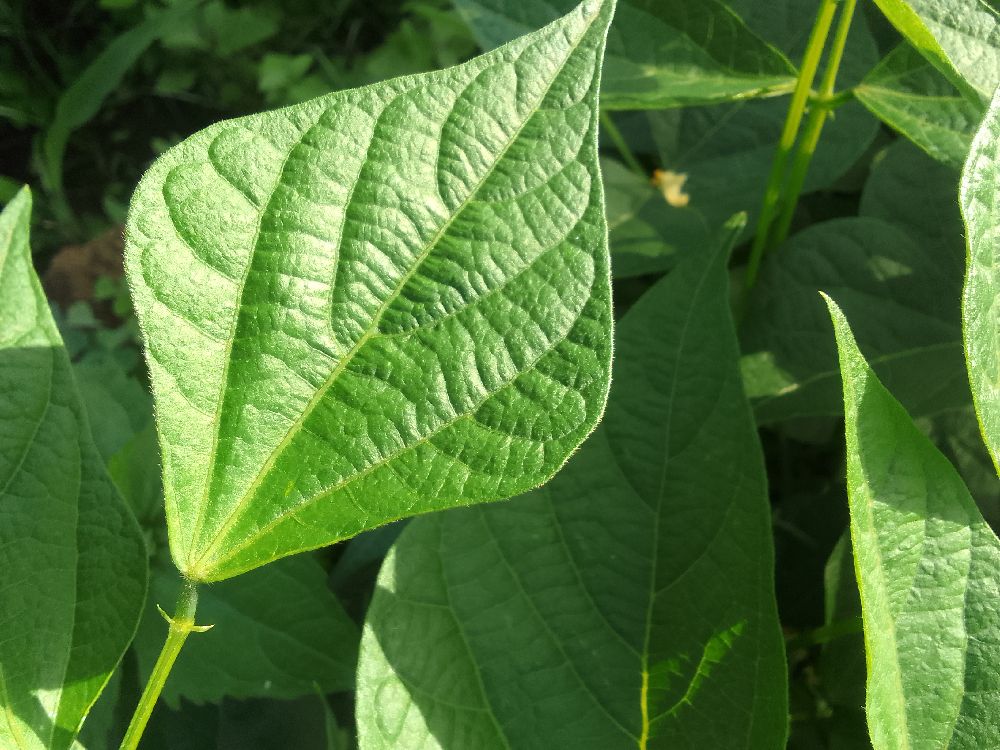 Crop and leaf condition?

common bean, healthy
